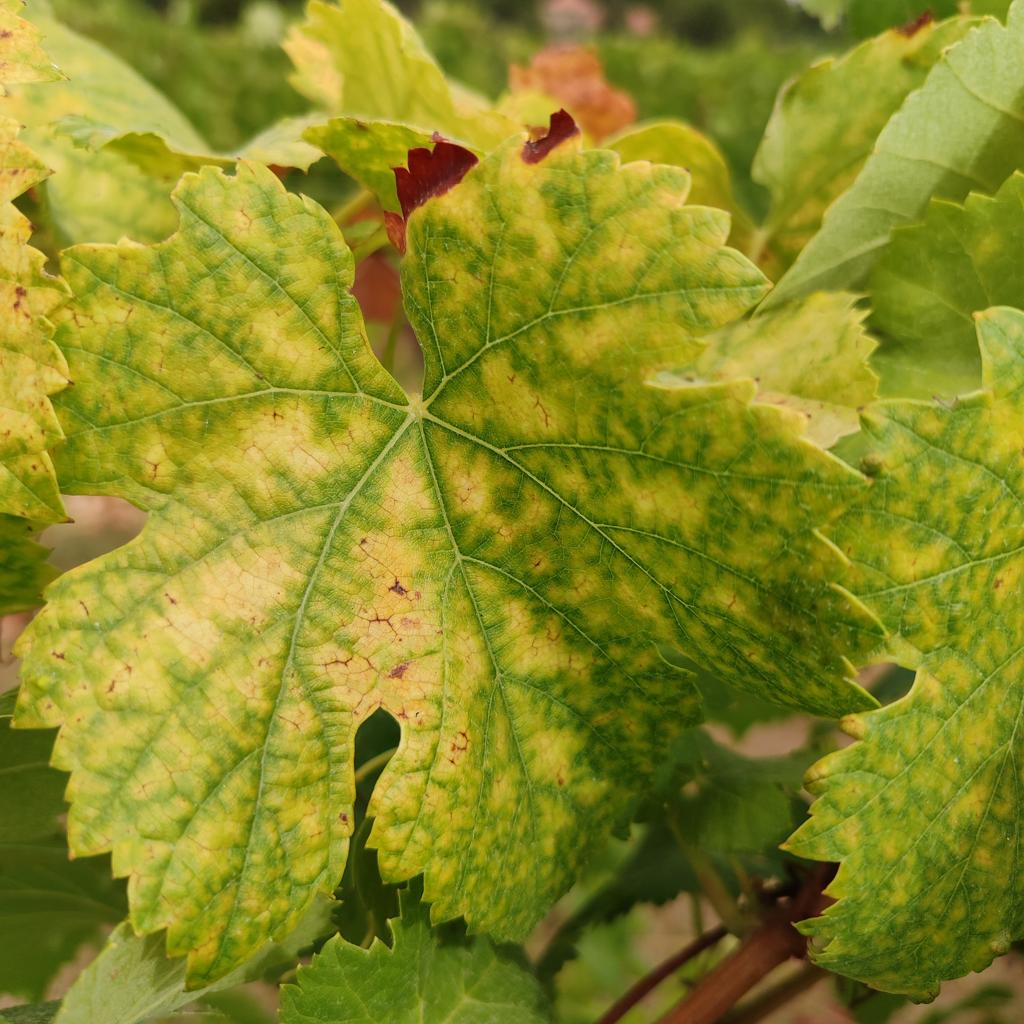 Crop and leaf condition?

grapevine, esca complex
